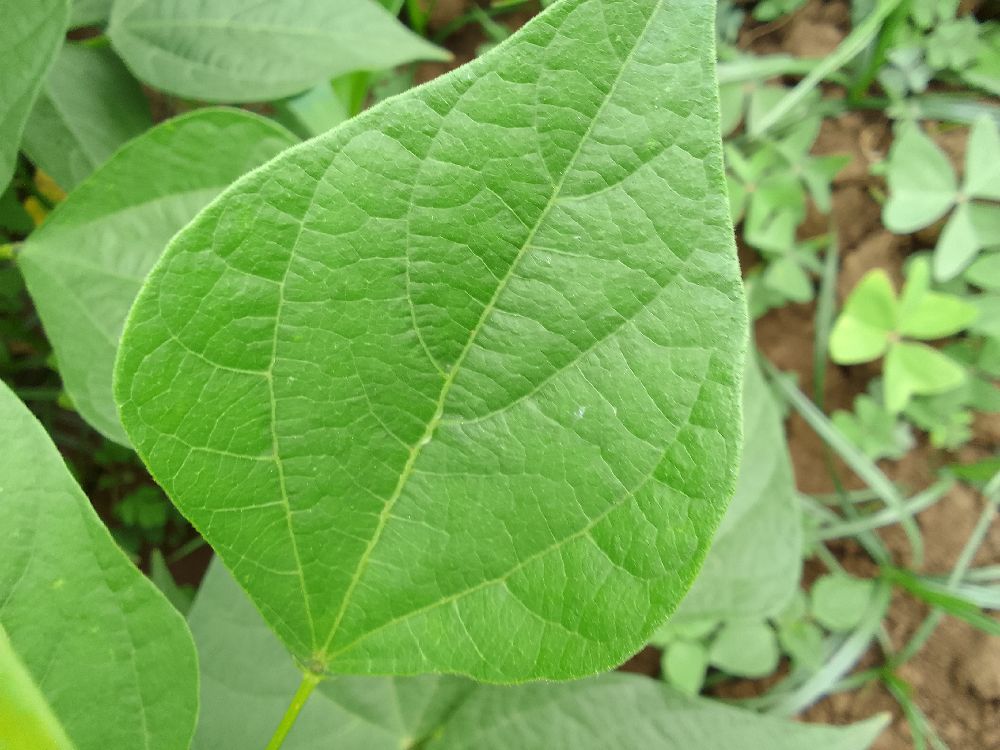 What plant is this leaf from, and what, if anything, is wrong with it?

common bean, healthy
